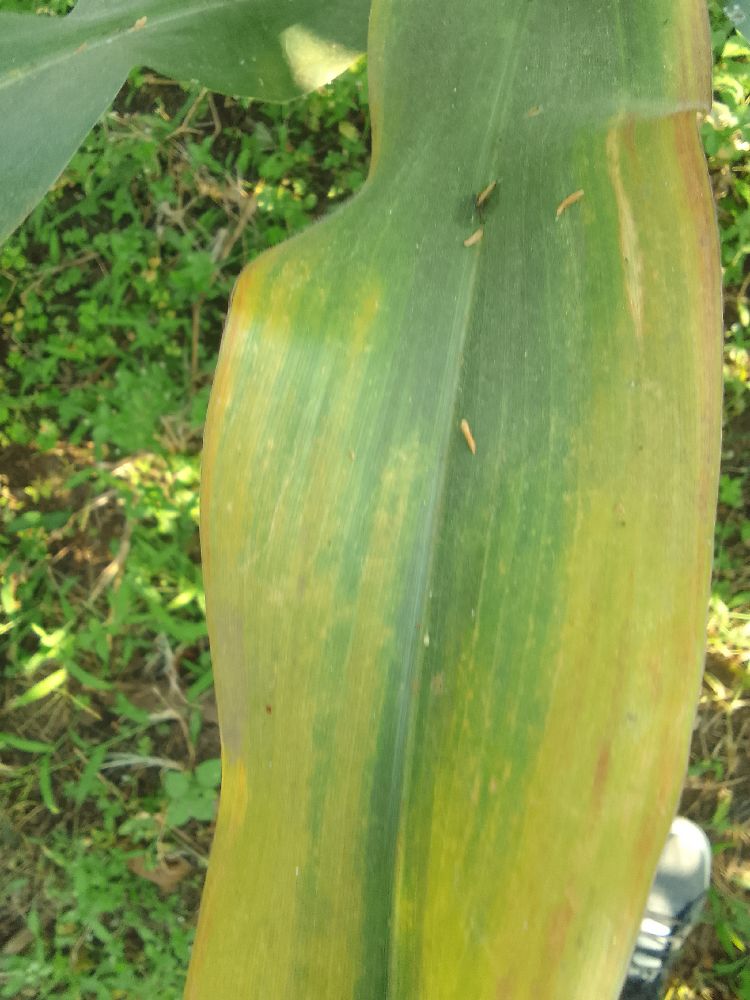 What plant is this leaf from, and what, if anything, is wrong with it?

maize, maize lethal necrosis
